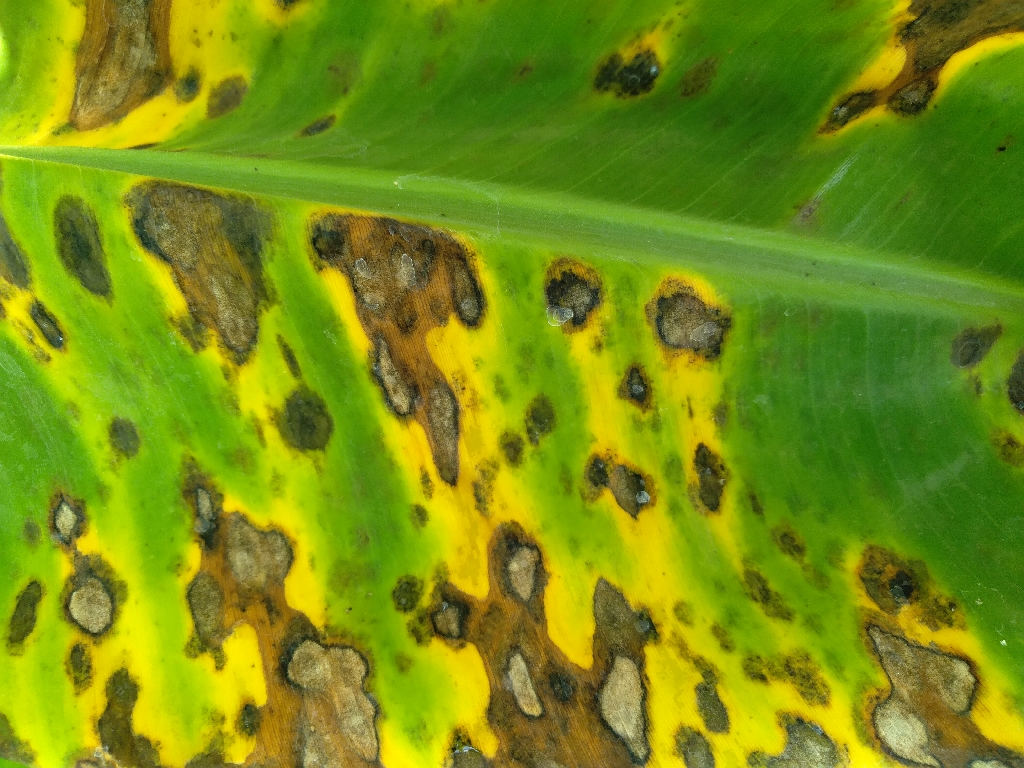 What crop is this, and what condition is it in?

banana, black sigatoka
